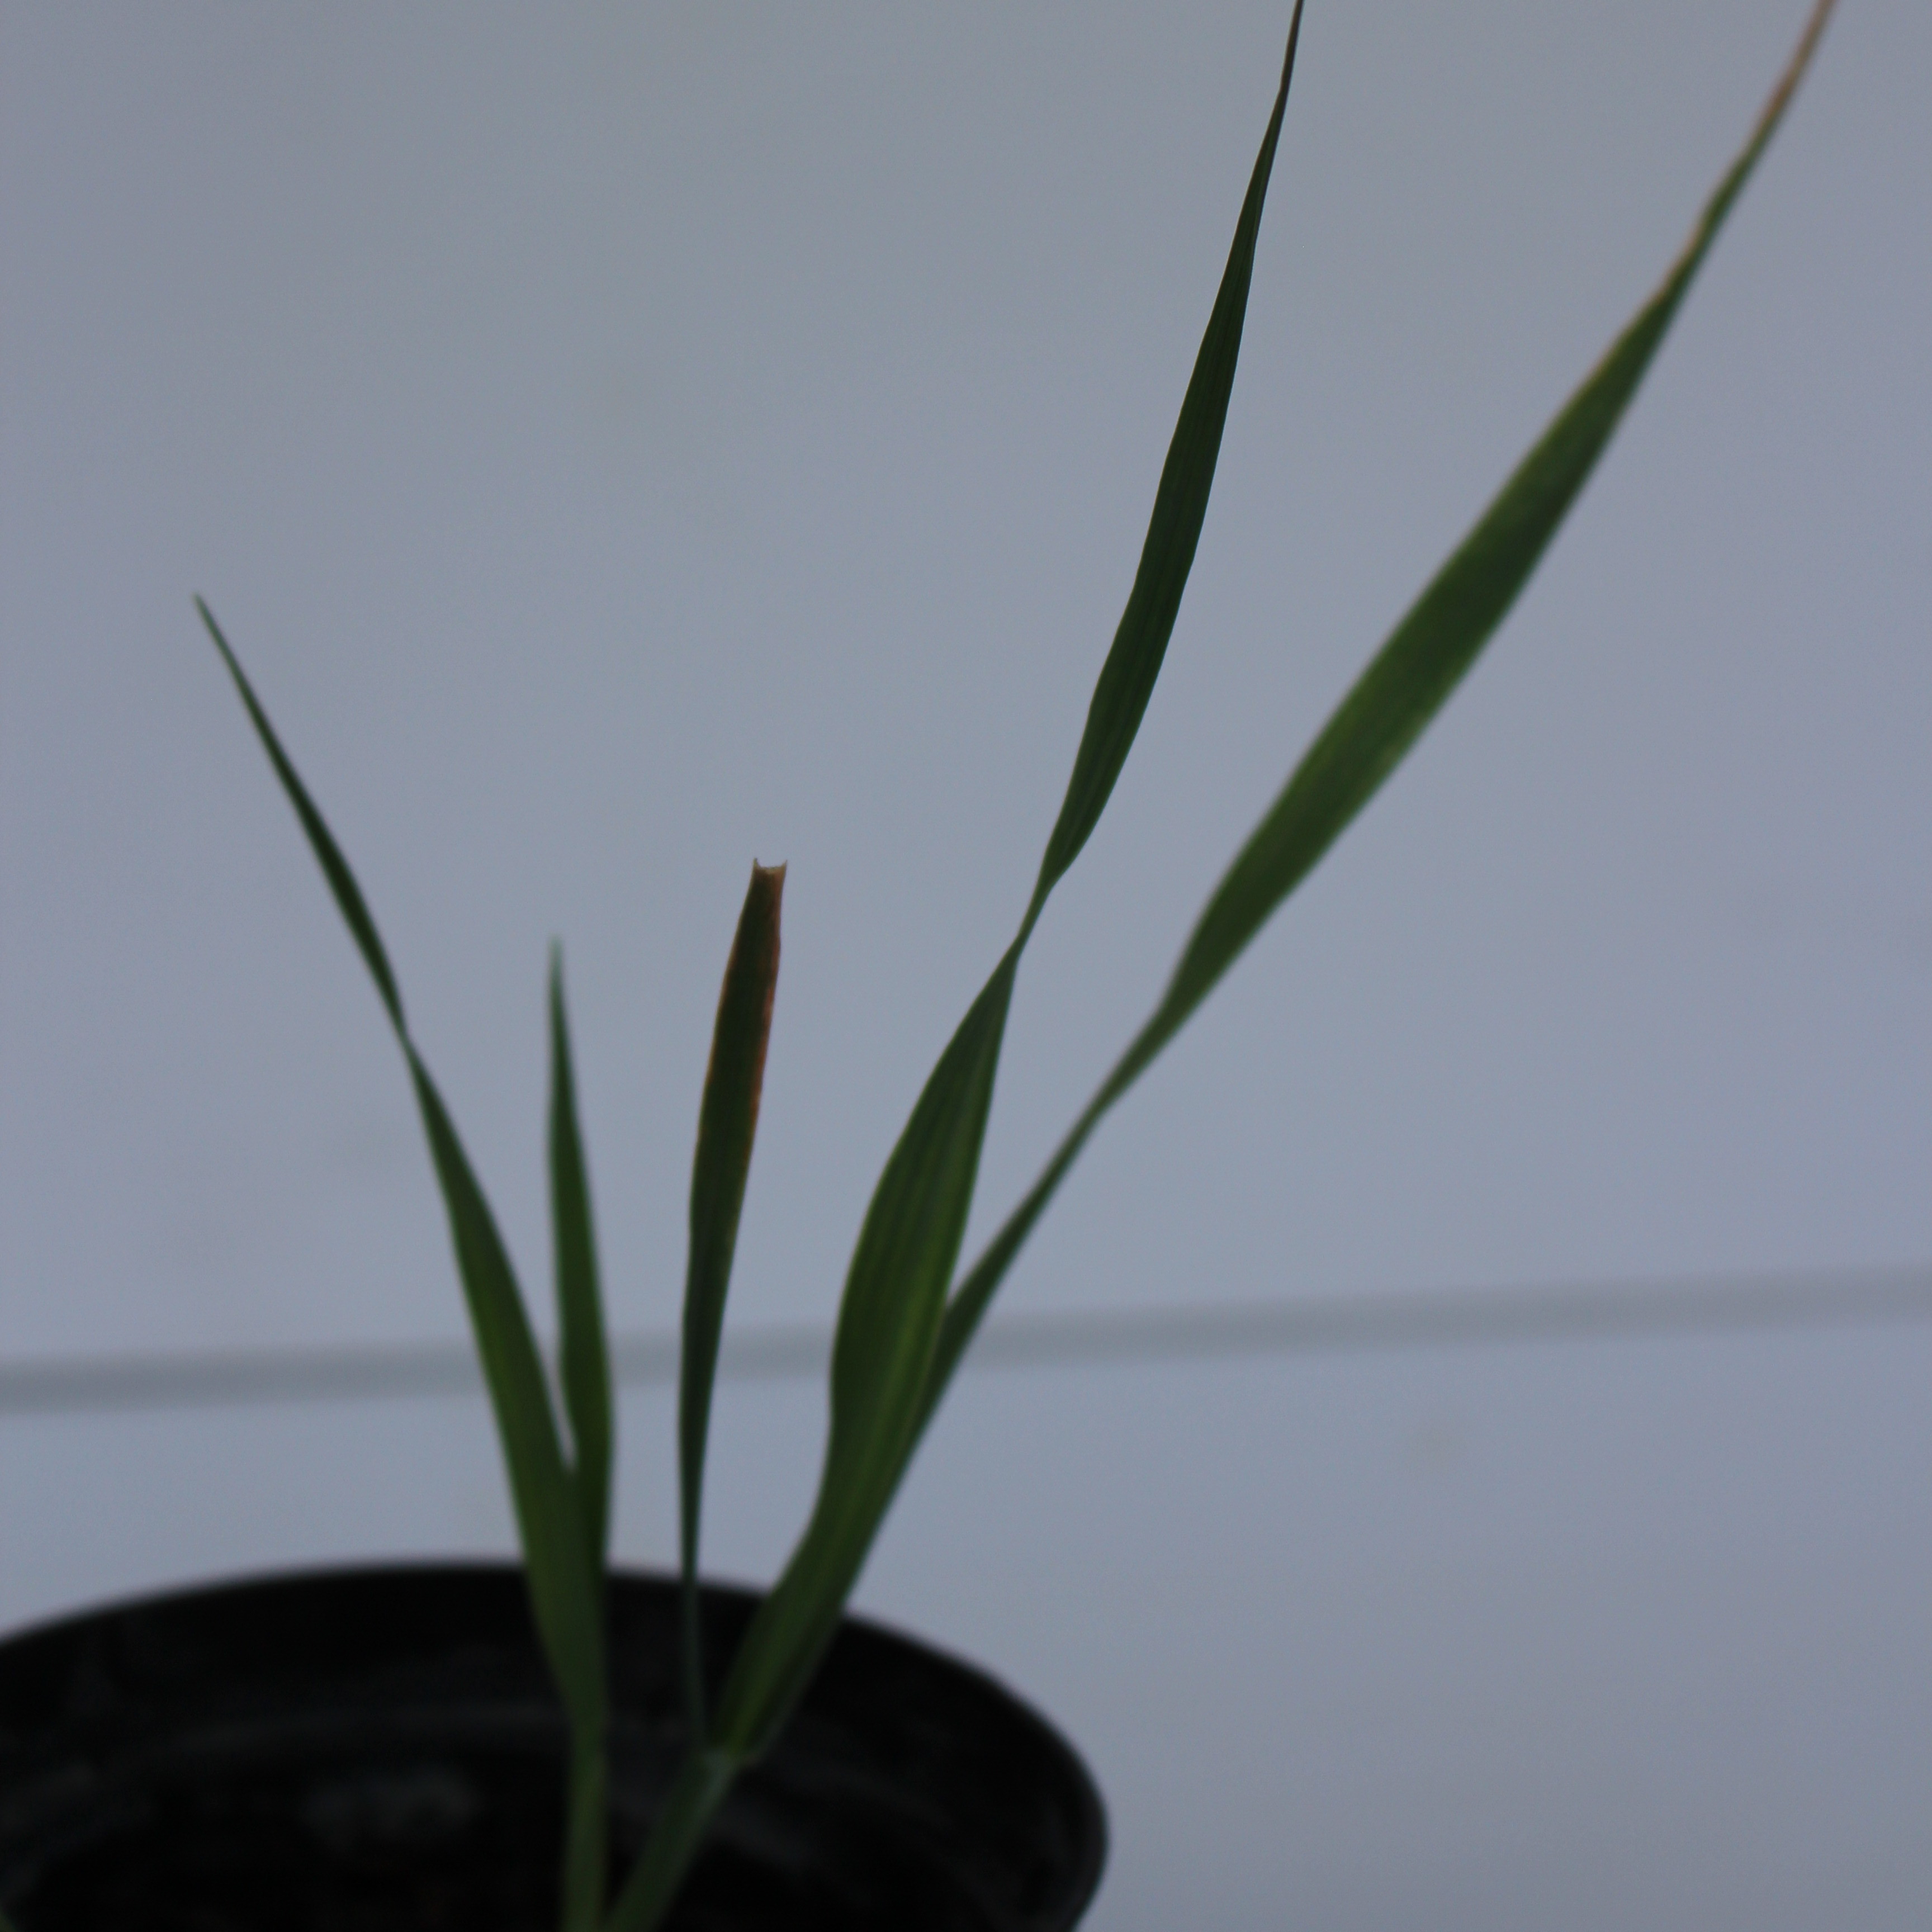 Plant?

Avena sterilis
